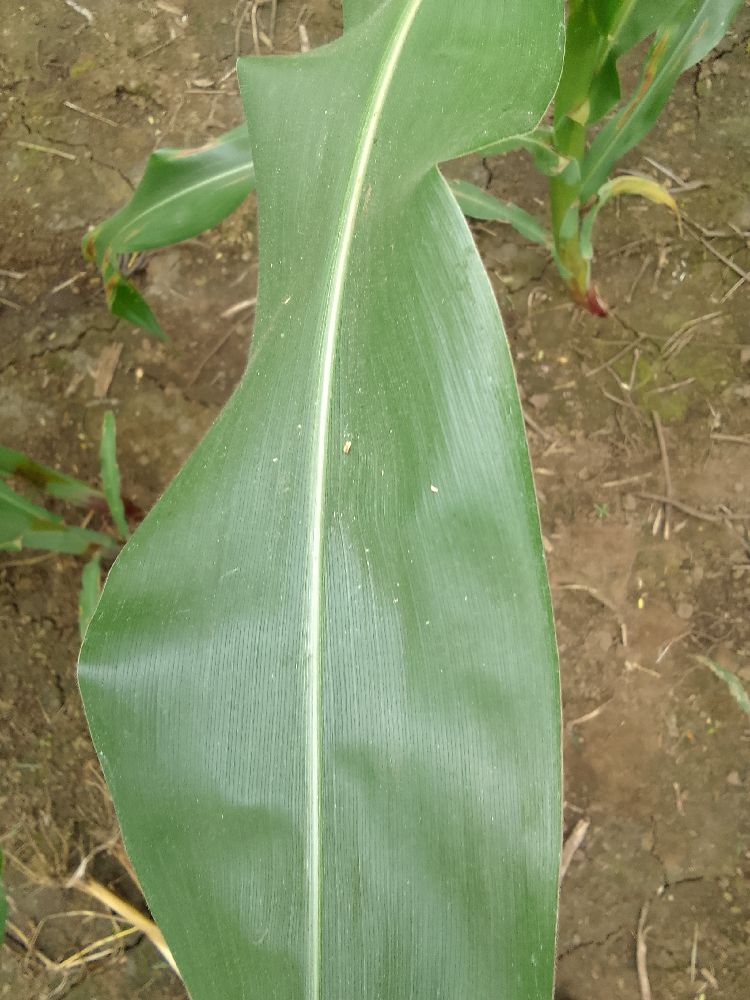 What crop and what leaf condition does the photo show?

maize, healthy
